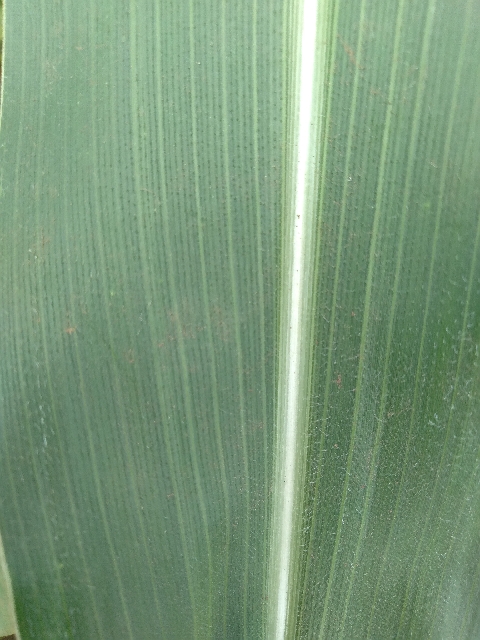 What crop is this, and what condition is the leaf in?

maize, healthy
